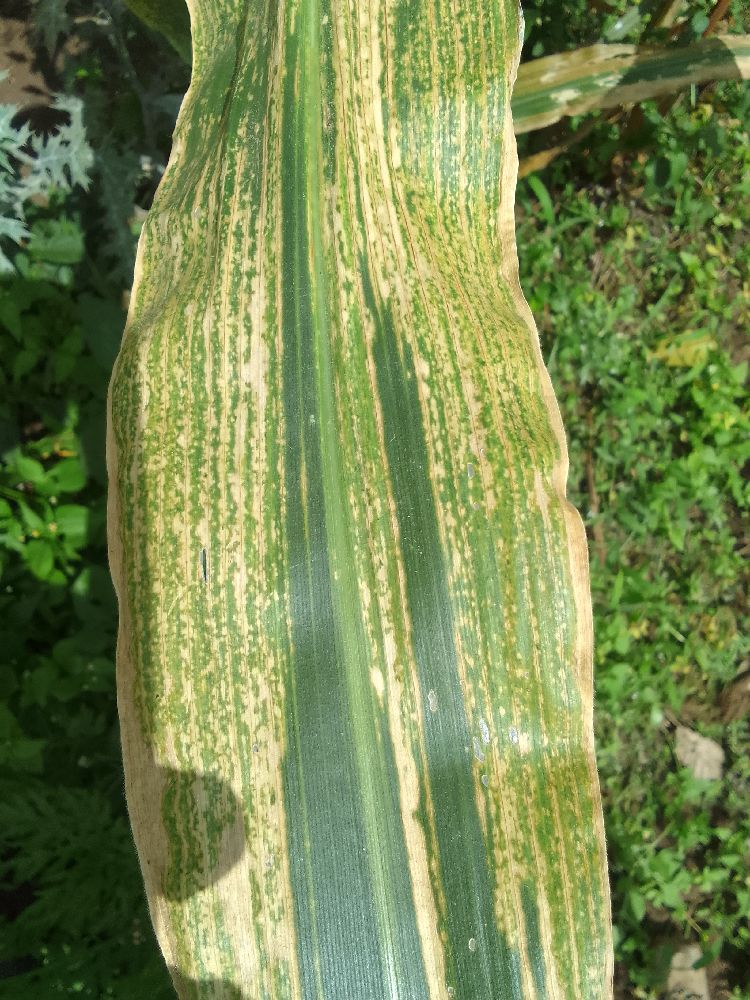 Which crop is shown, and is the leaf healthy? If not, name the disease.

maize, maize lethal necrosis
